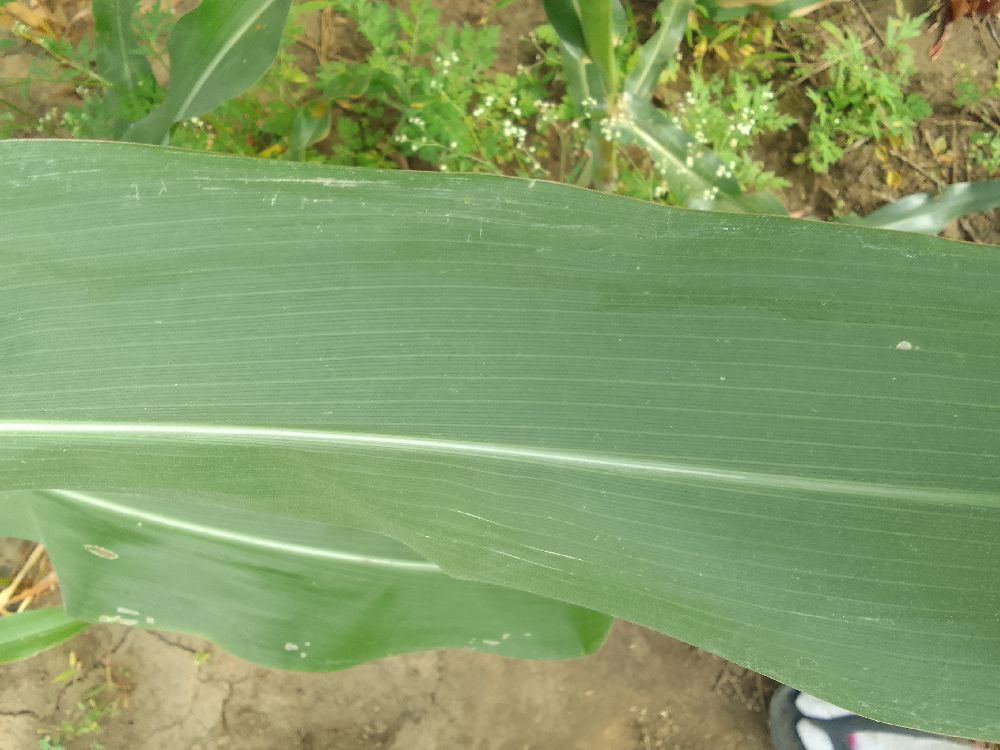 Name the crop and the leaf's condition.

maize, healthy
